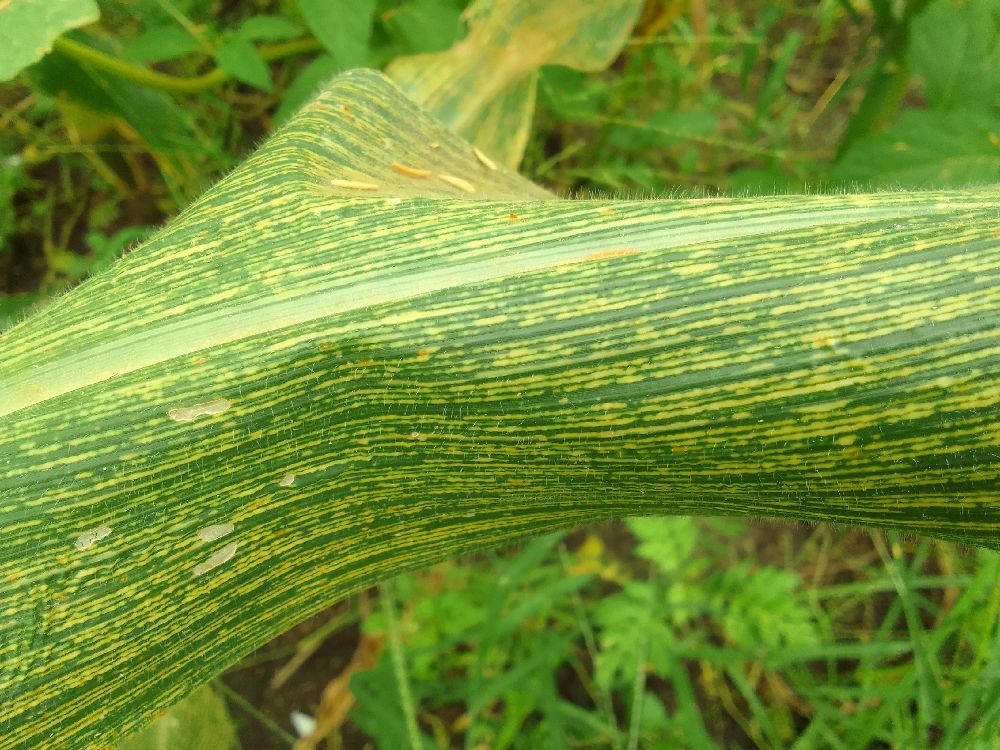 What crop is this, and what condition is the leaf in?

maize, maize streak virus
